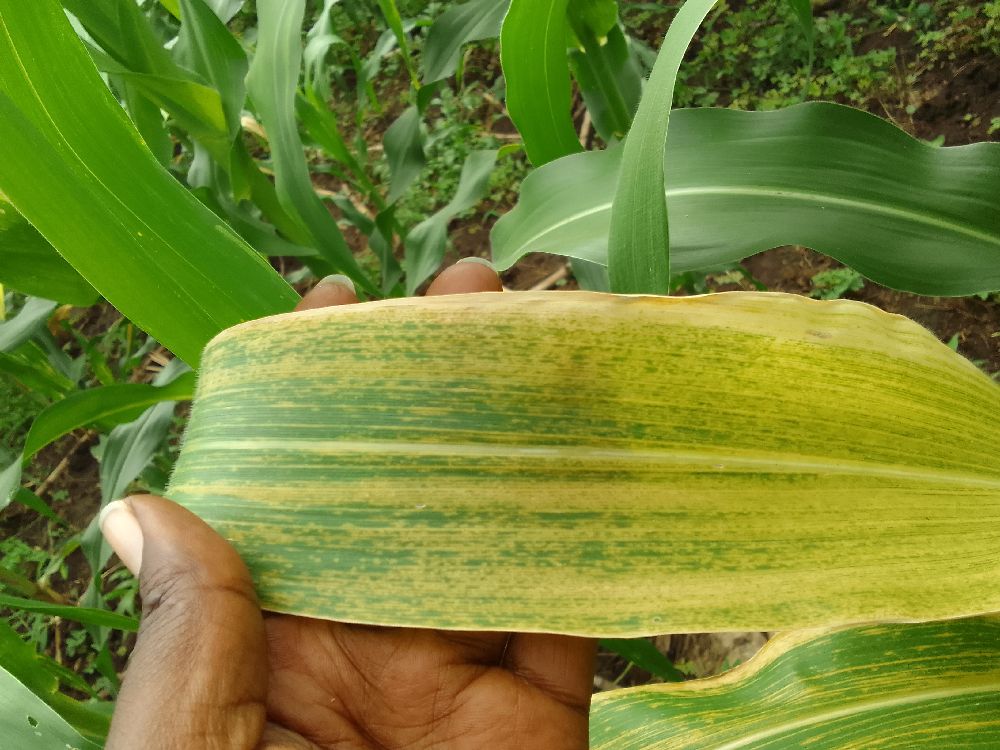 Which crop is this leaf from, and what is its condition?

maize, maize lethal necrosis
